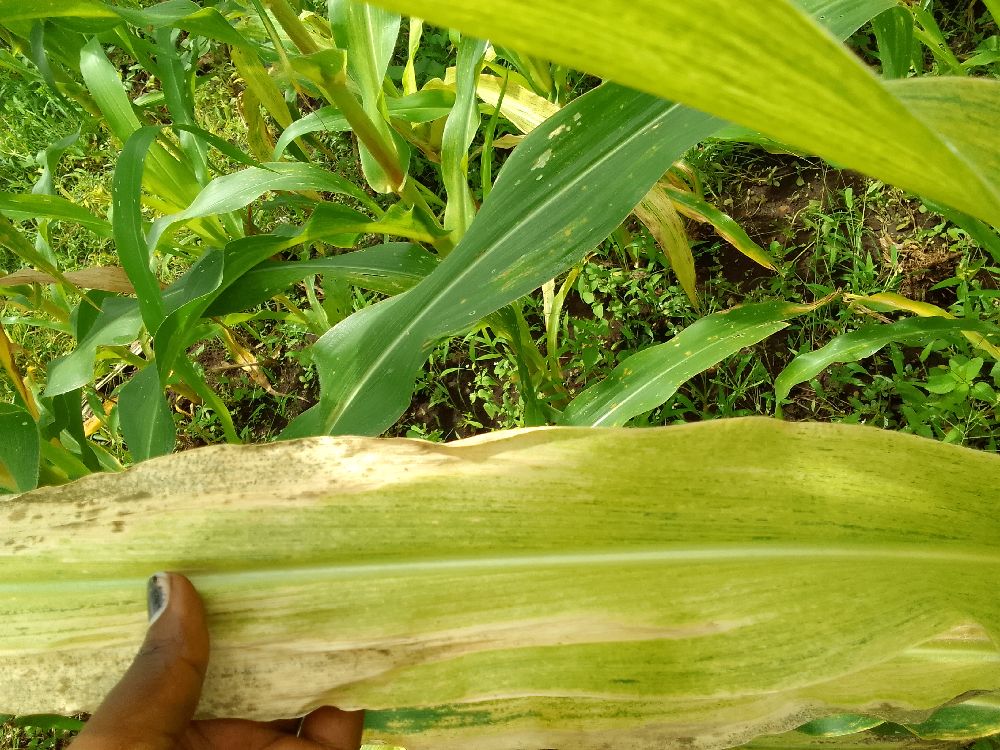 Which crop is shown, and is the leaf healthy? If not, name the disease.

maize, maize lethal necrosis
